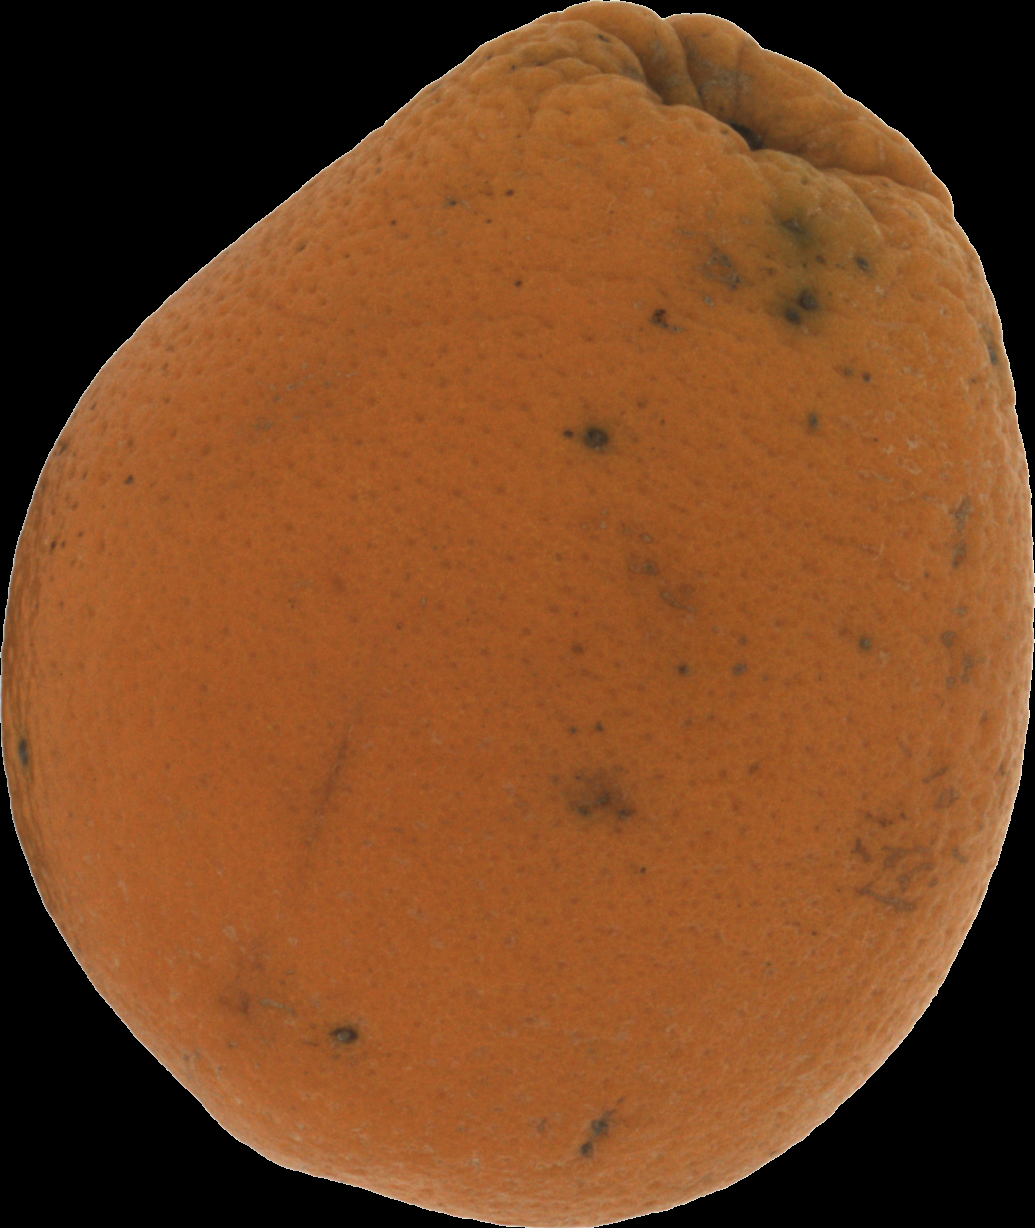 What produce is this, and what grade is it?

orange, bad
